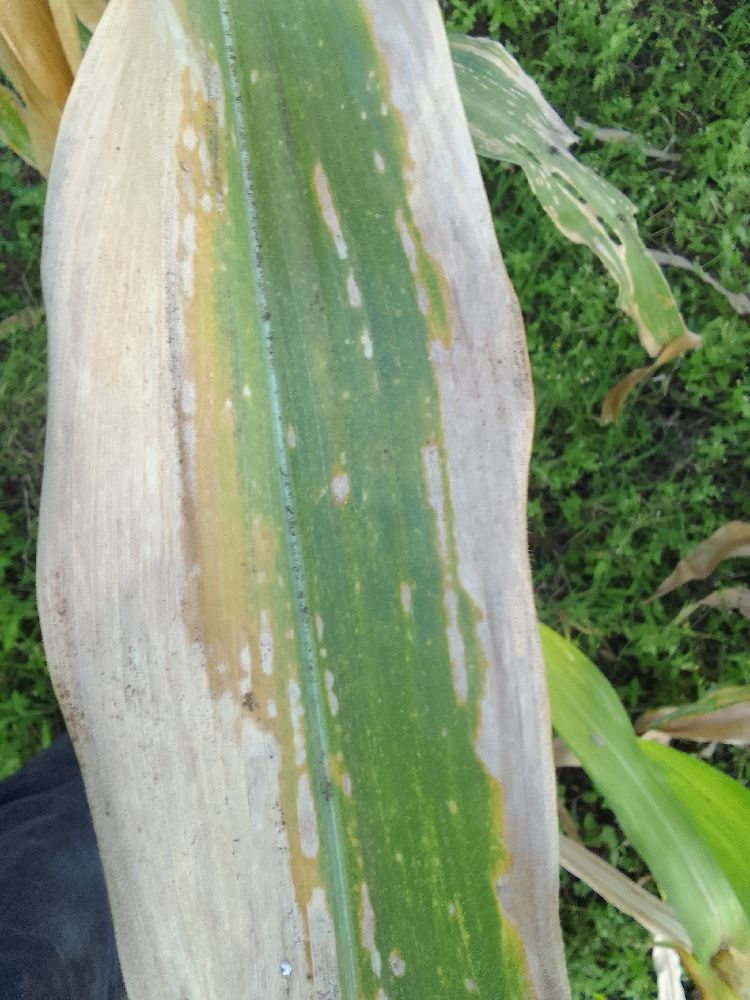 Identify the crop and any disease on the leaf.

maize, maize lethal necrosis
